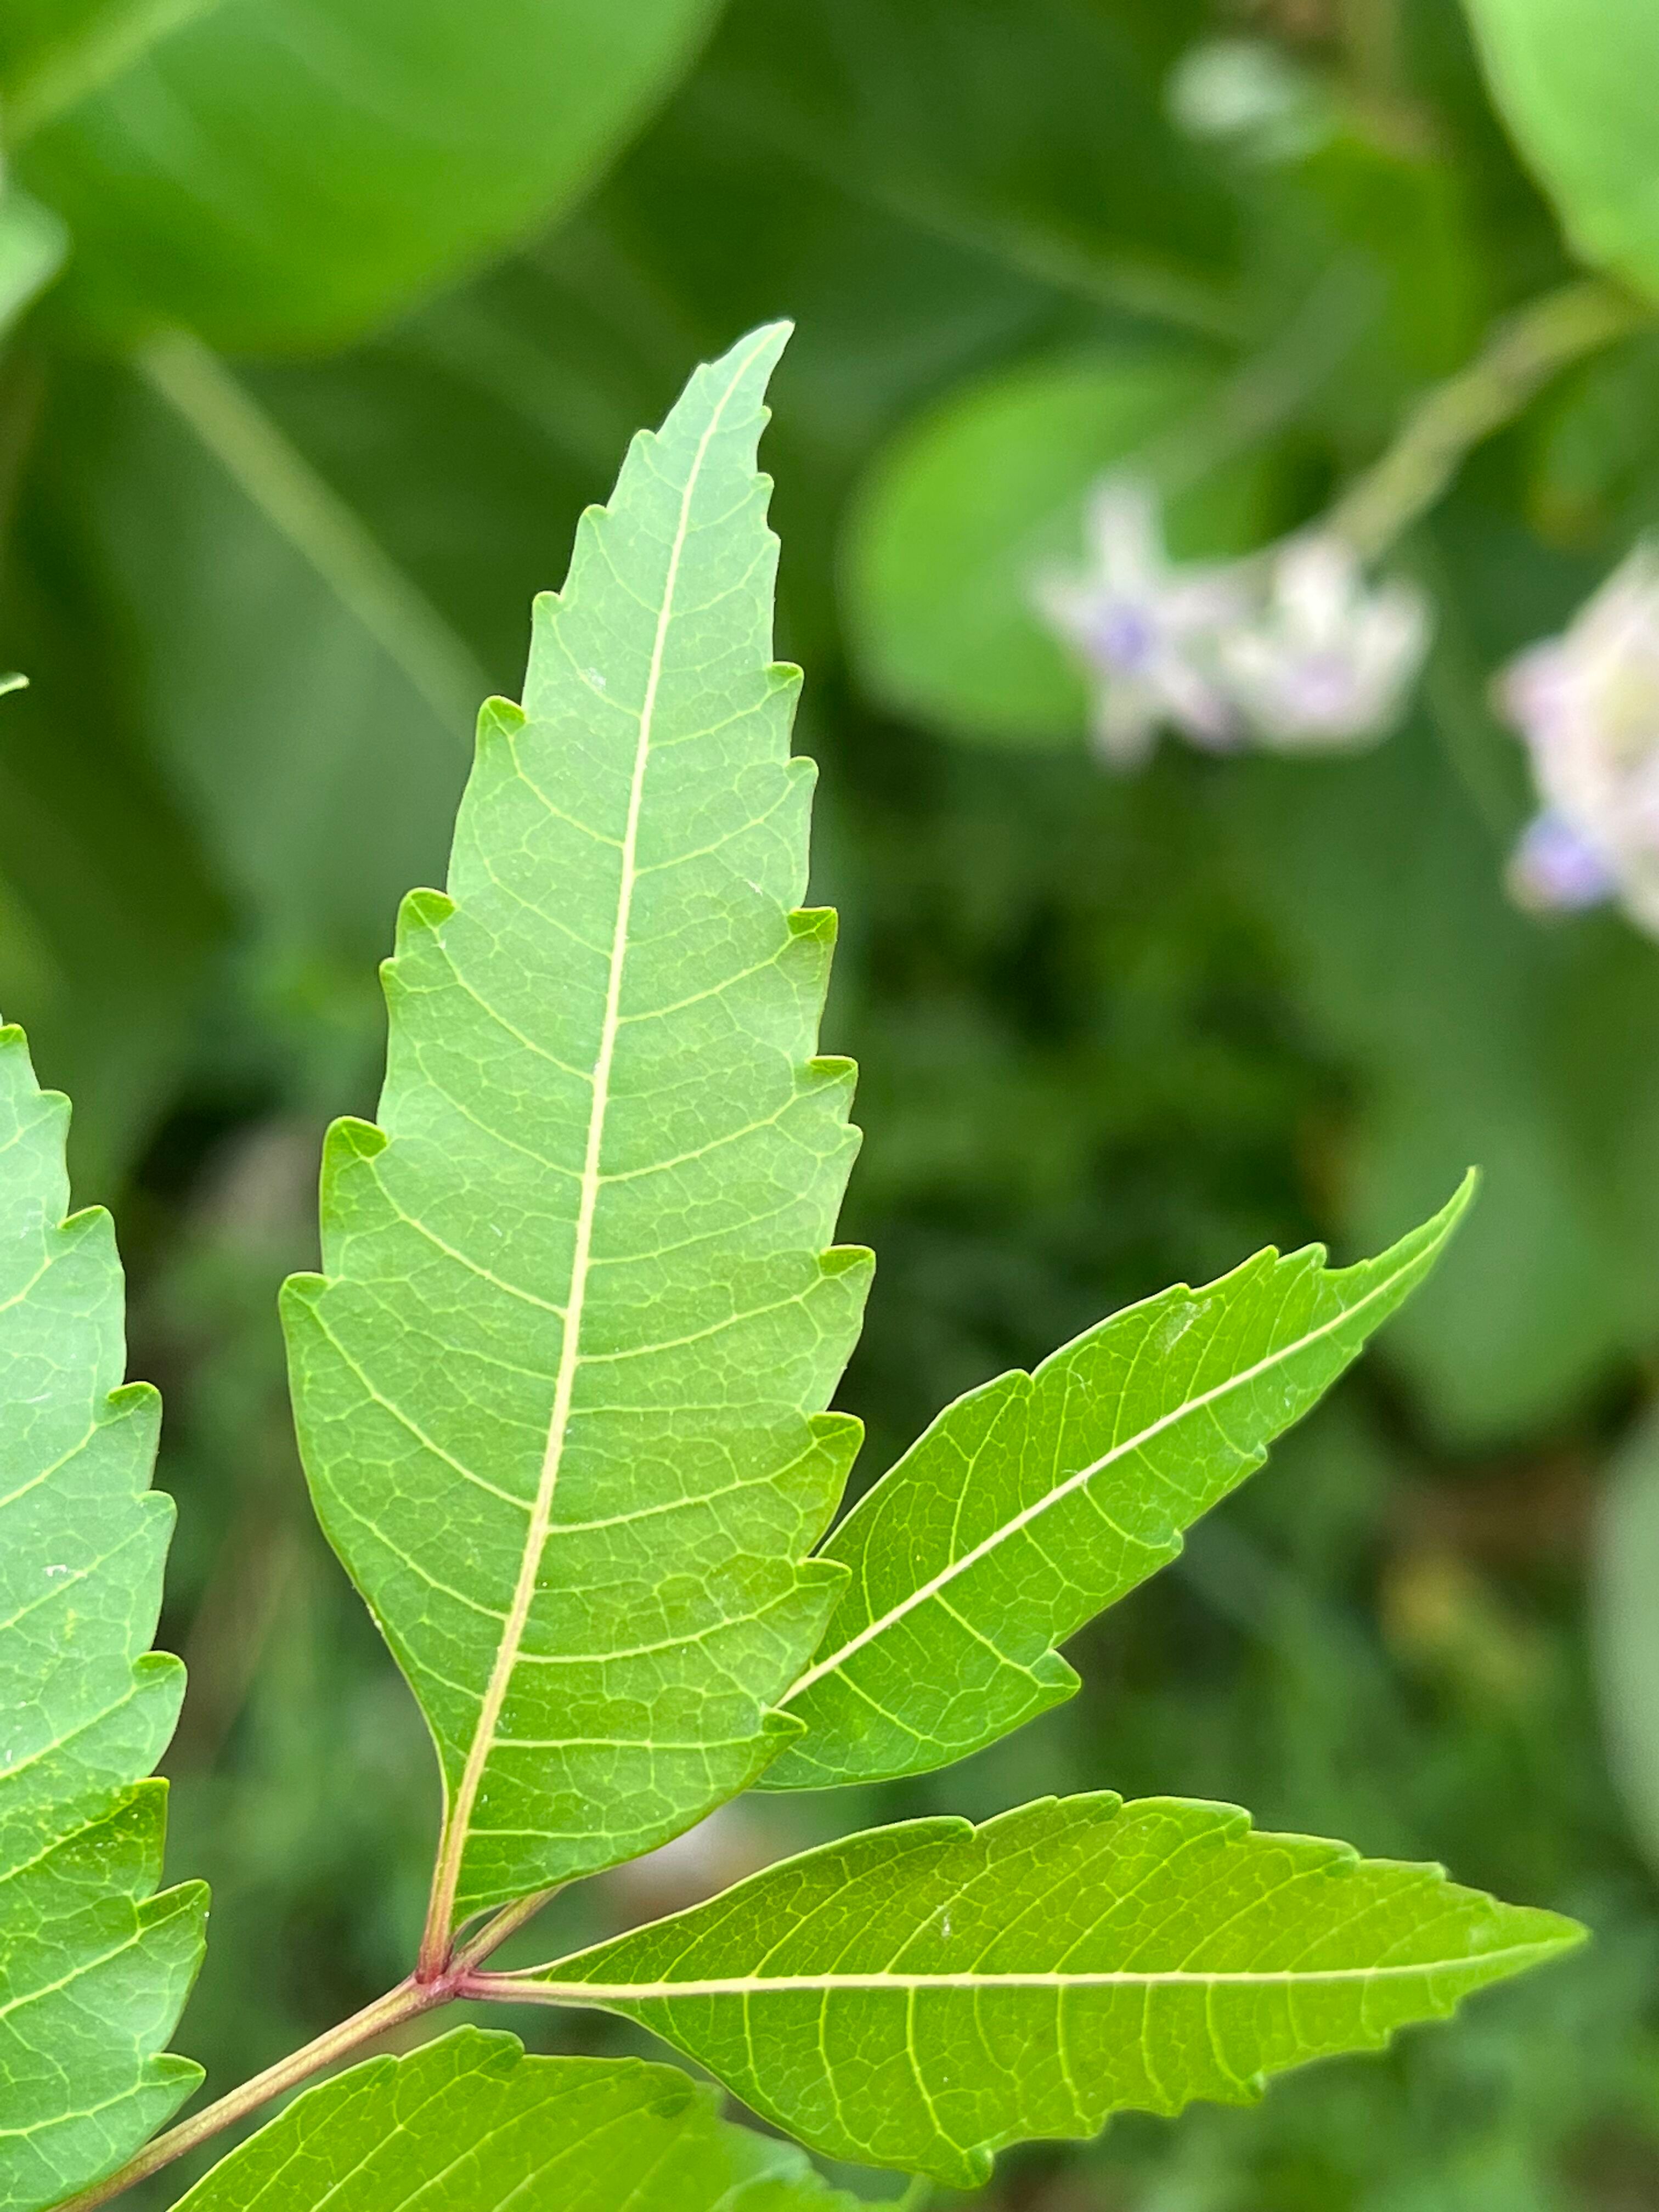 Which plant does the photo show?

neem
